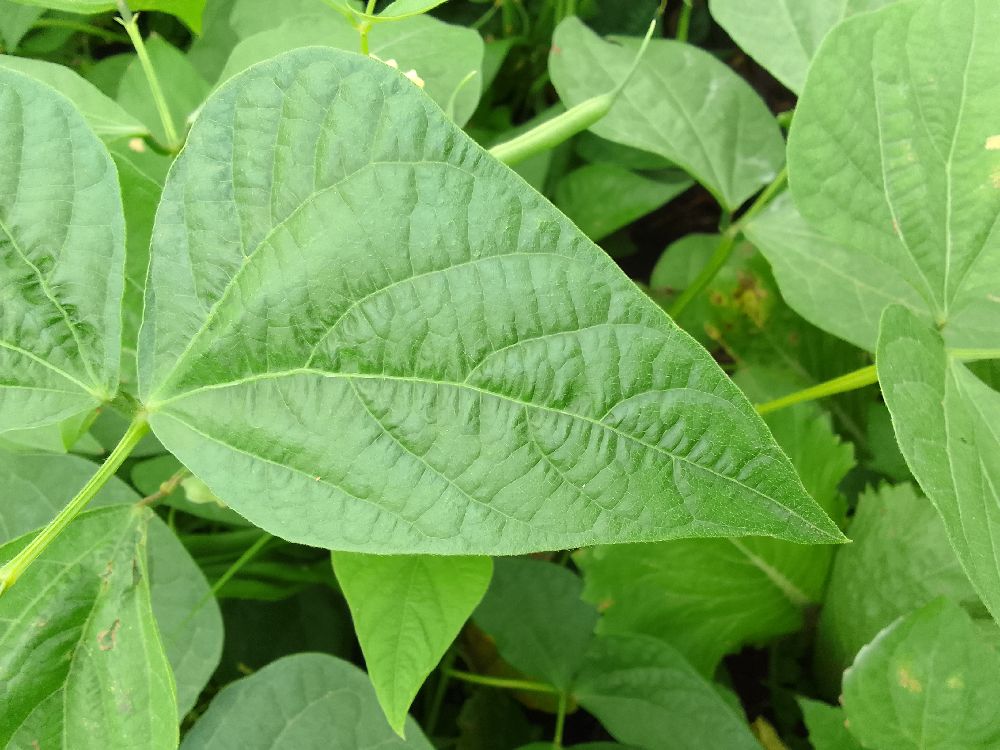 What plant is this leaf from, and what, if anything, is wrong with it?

common bean, healthy
